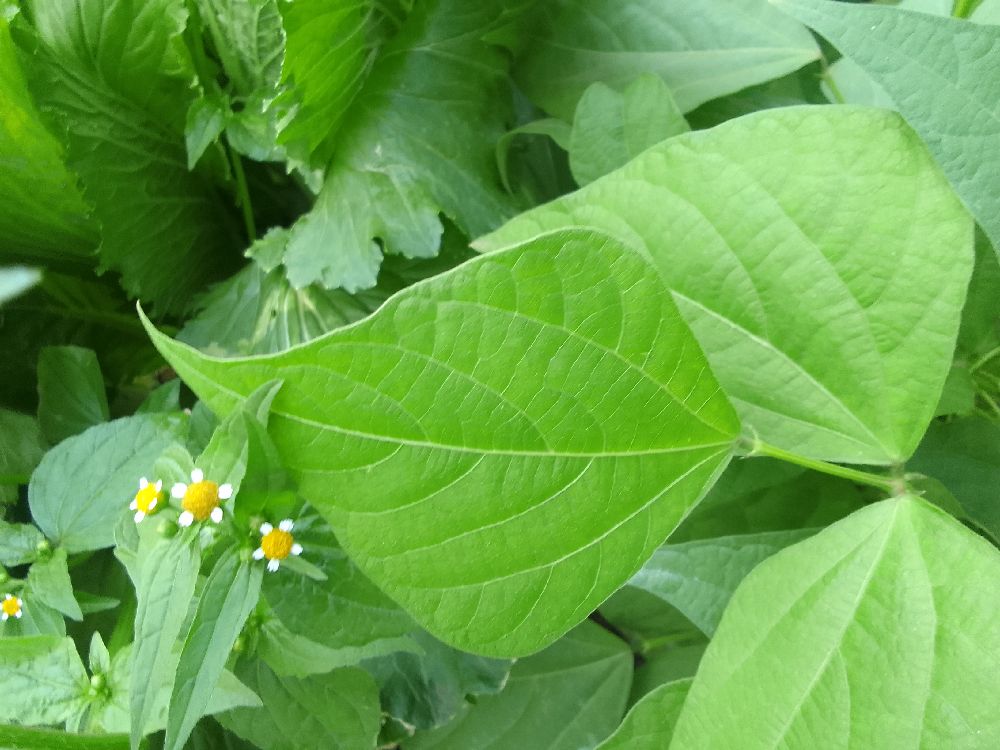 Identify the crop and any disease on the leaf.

common bean, healthy
